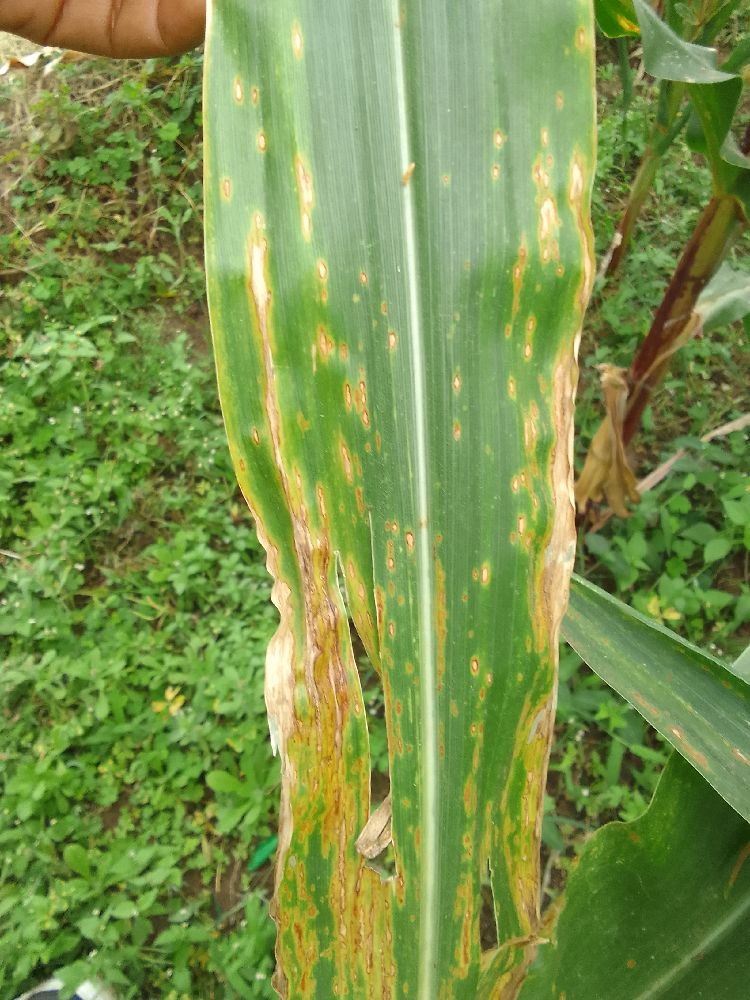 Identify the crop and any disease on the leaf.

maize, maize lethal necrosis
